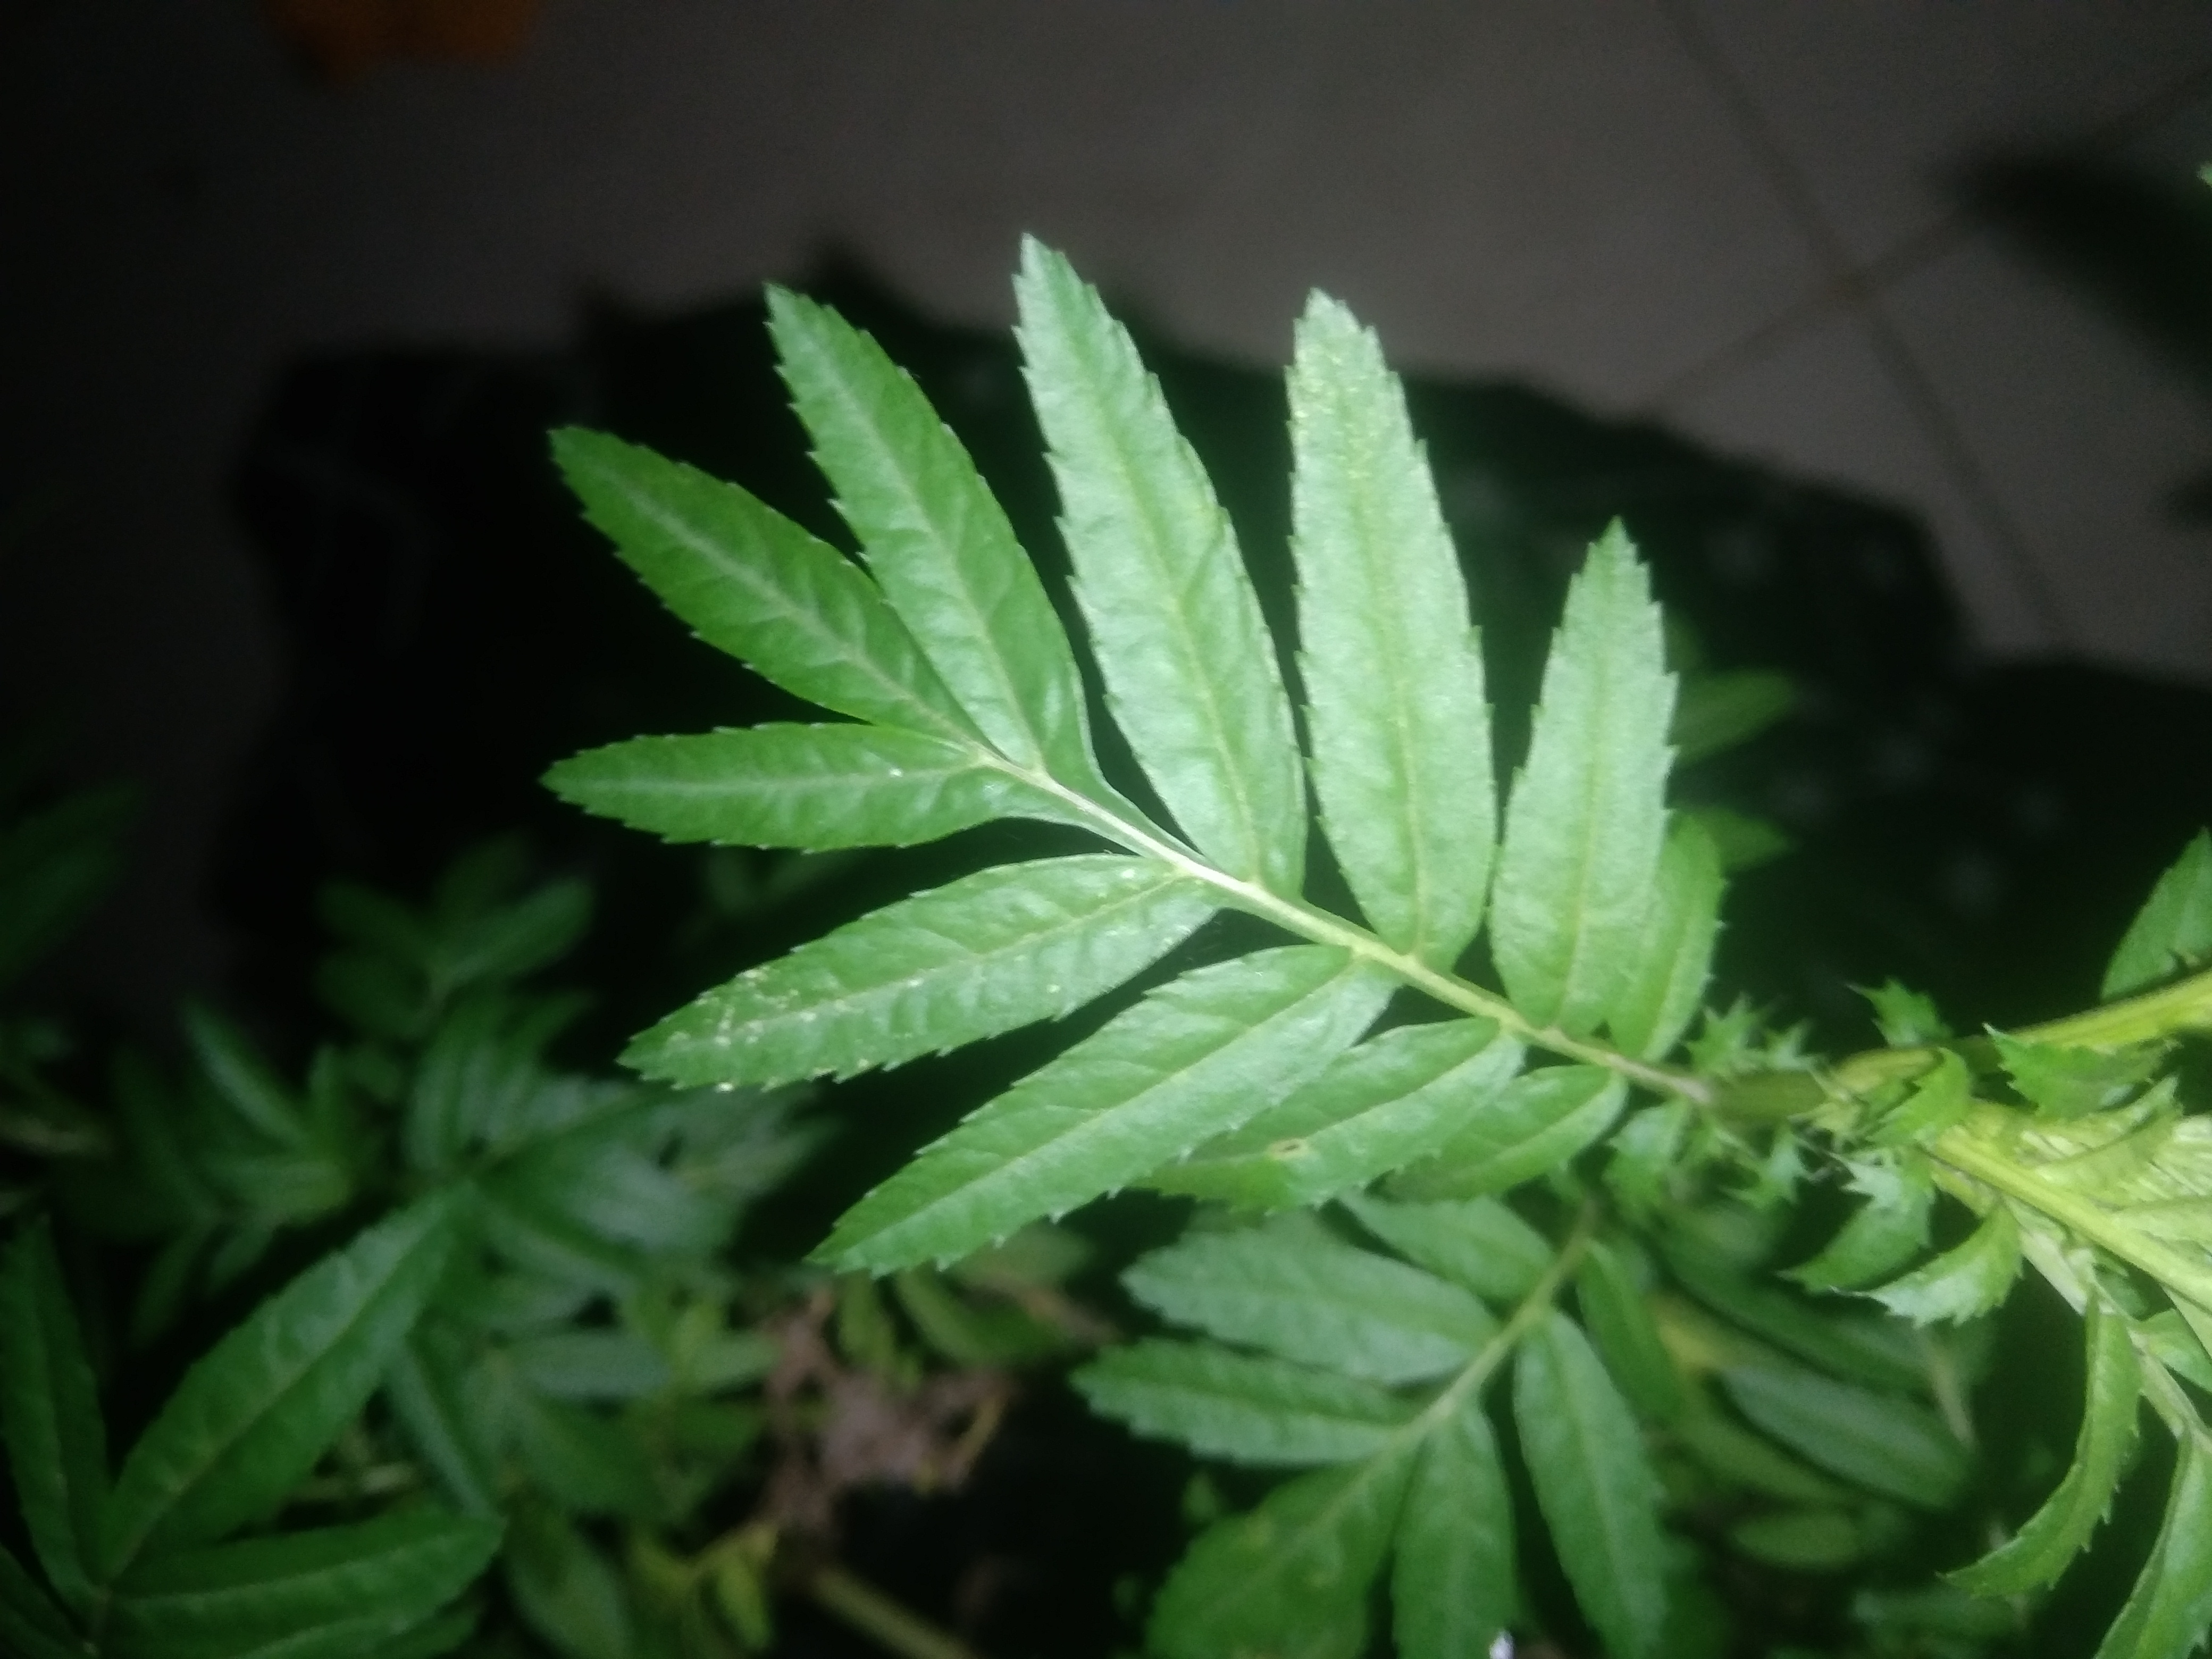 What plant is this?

marigold
